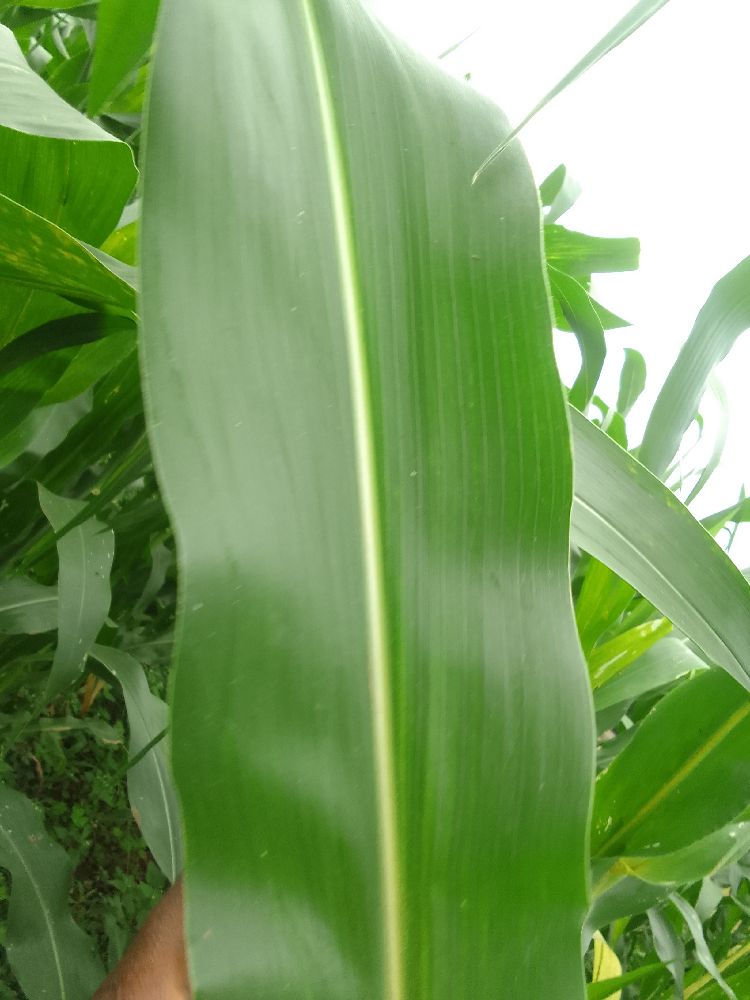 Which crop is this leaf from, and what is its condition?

maize, healthy
